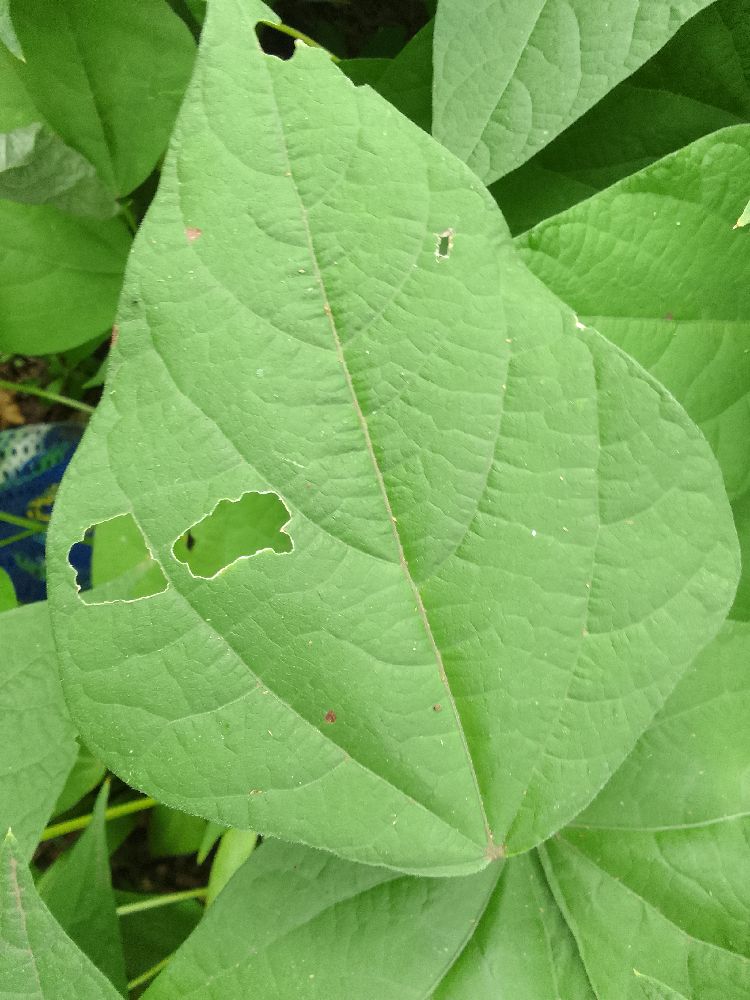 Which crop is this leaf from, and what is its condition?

common bean, healthy
